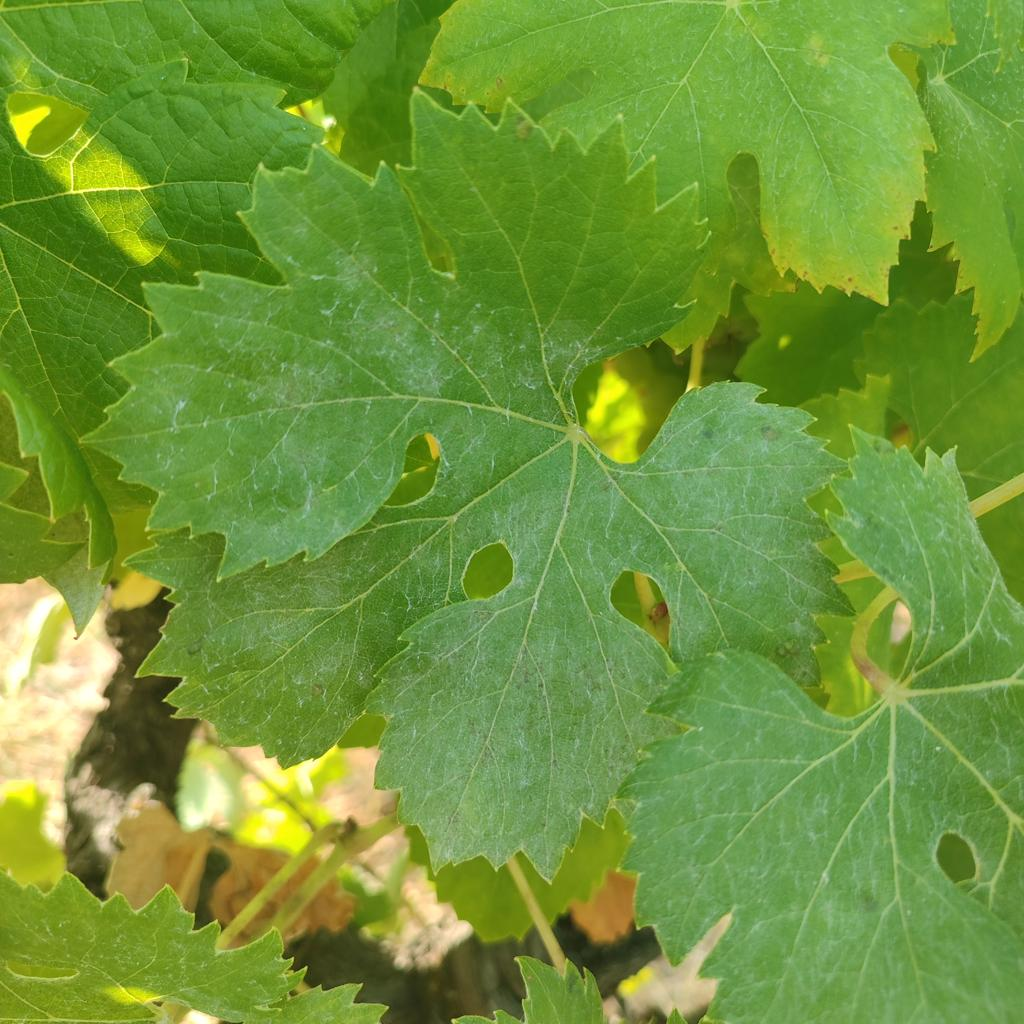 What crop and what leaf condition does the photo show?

grapevine, healthy
